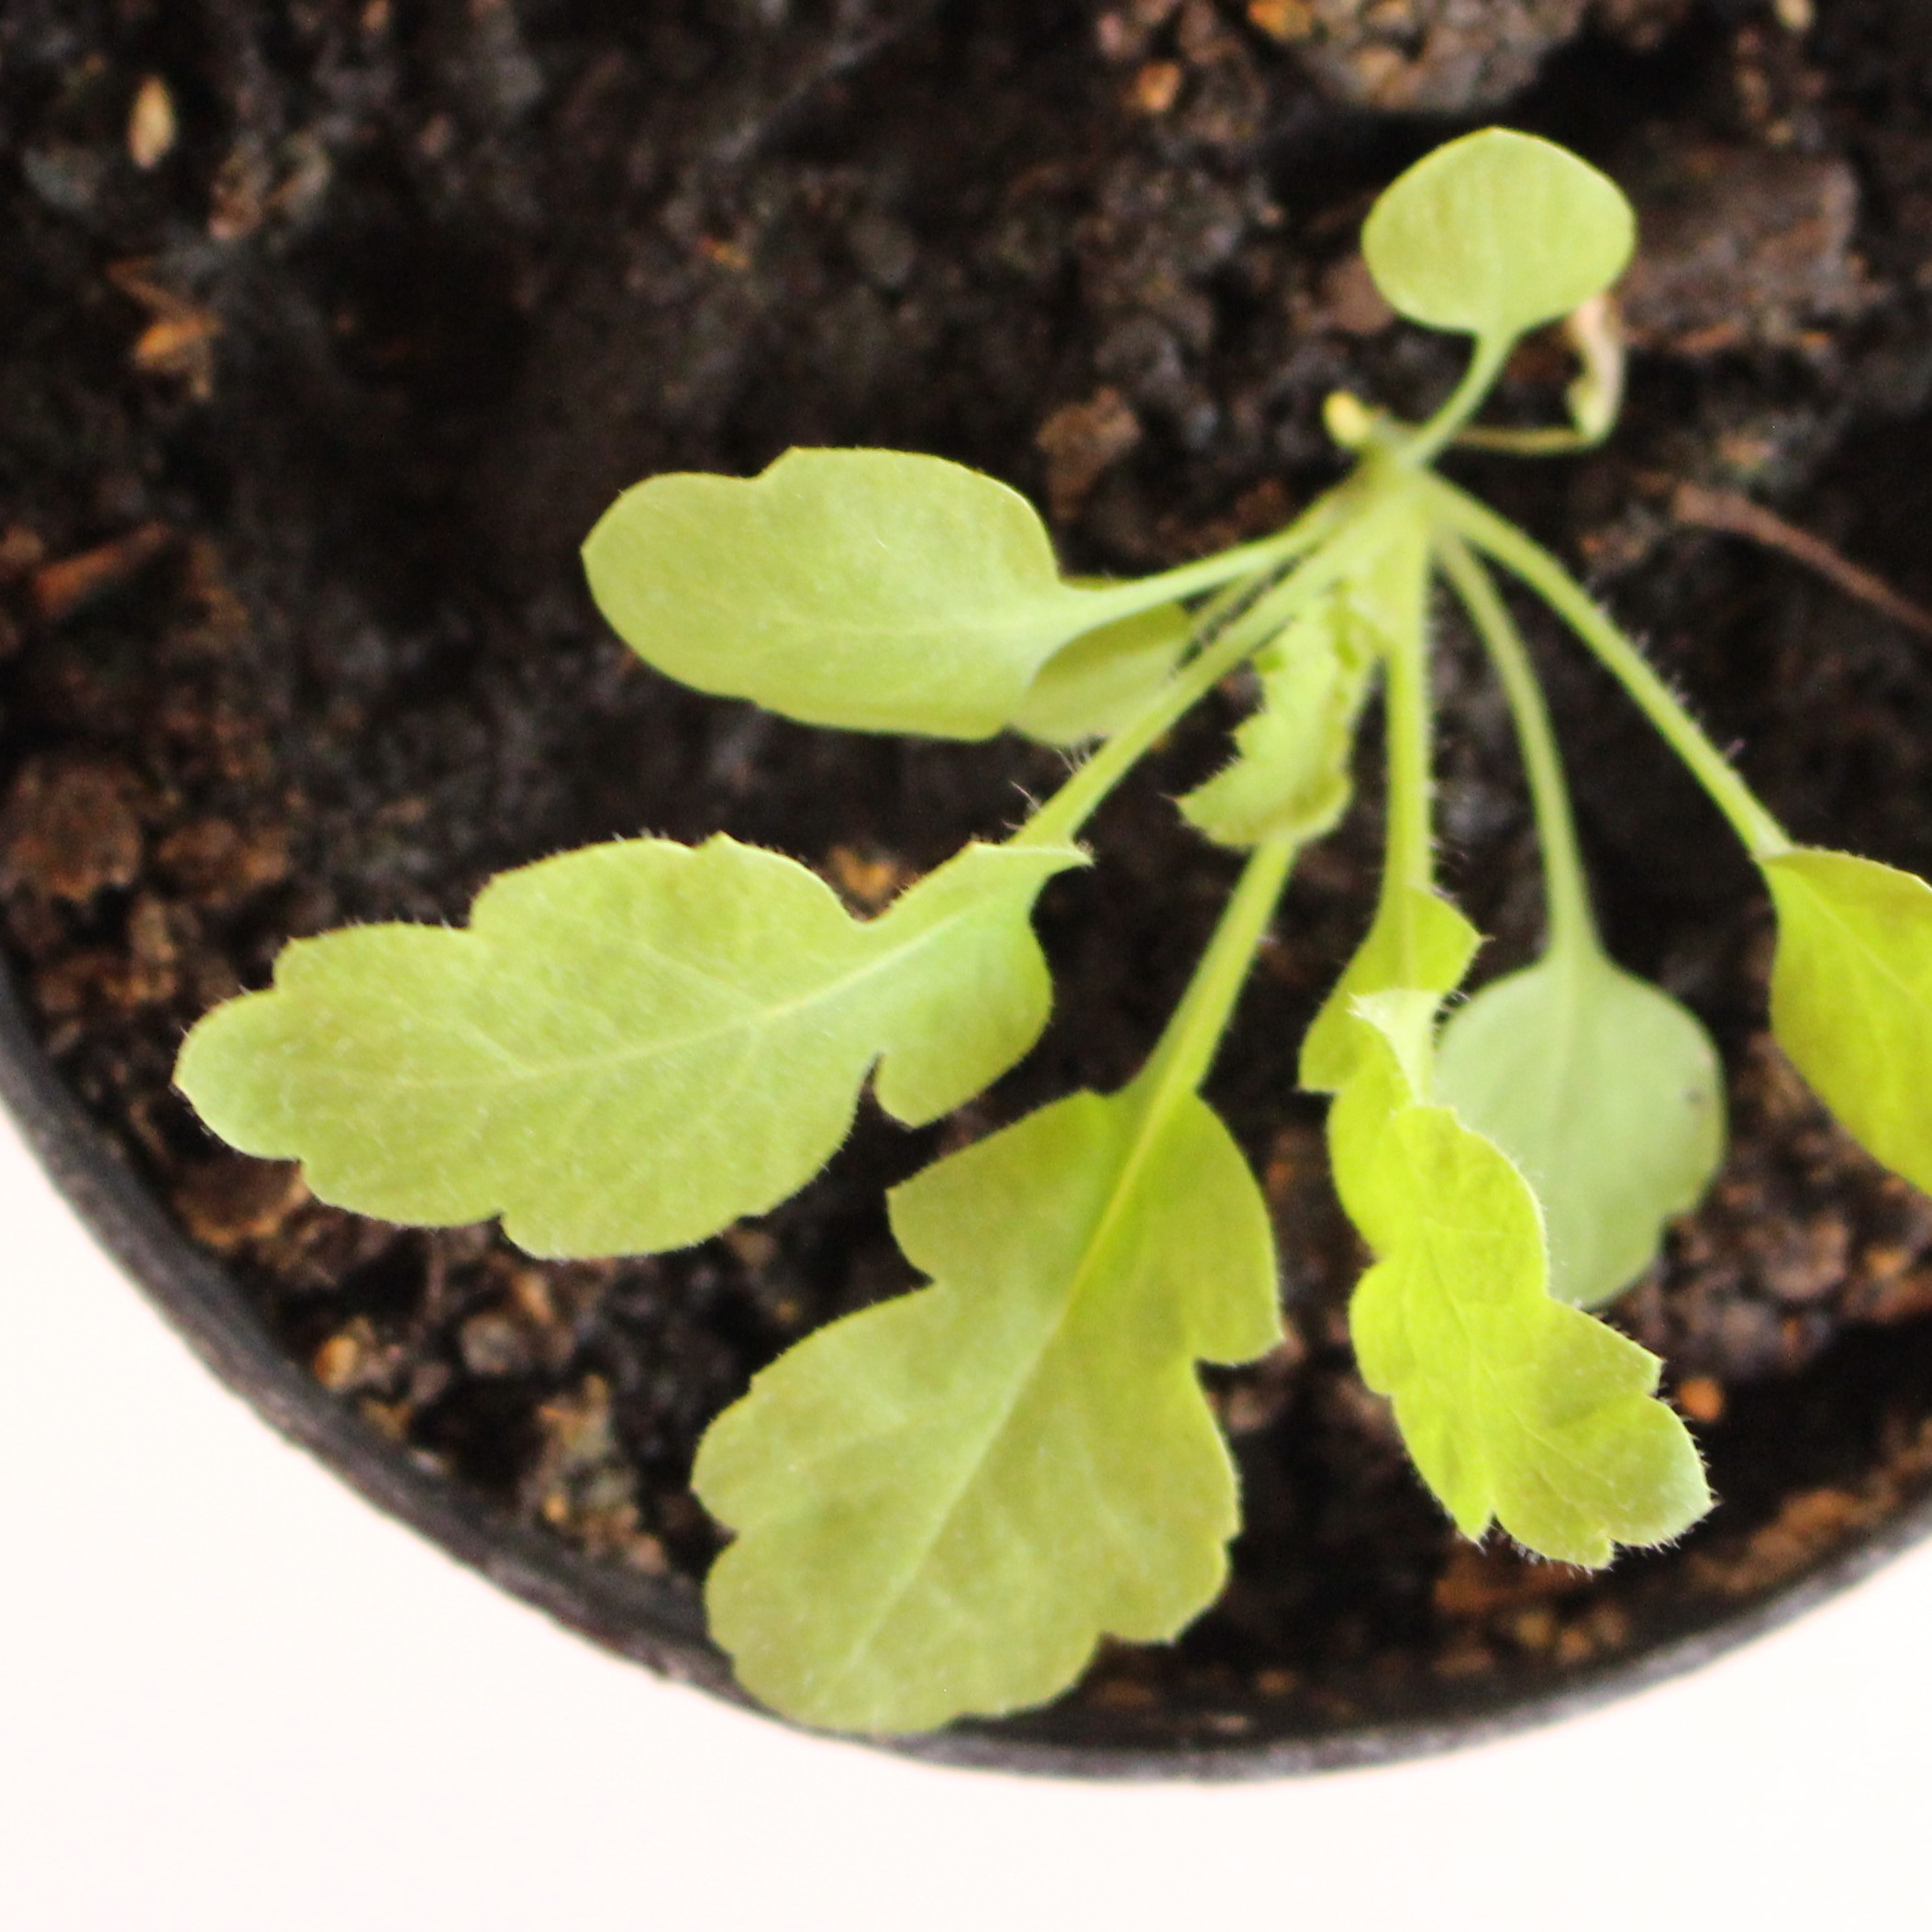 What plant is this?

Papaver rhoeas
